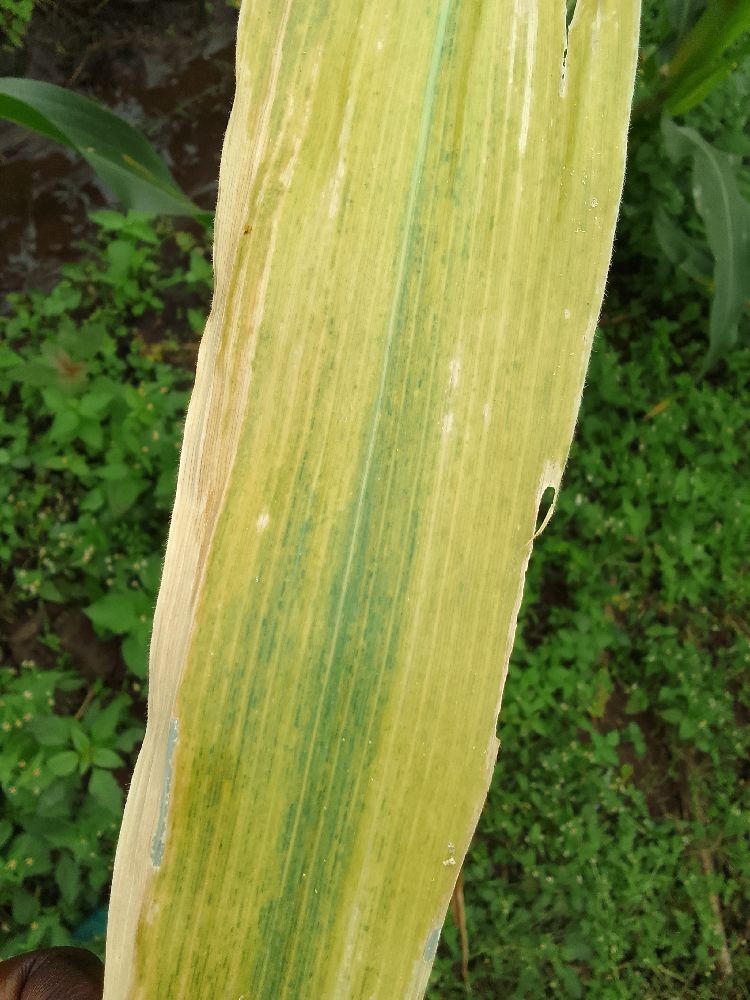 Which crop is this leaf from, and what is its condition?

maize, maize lethal necrosis
